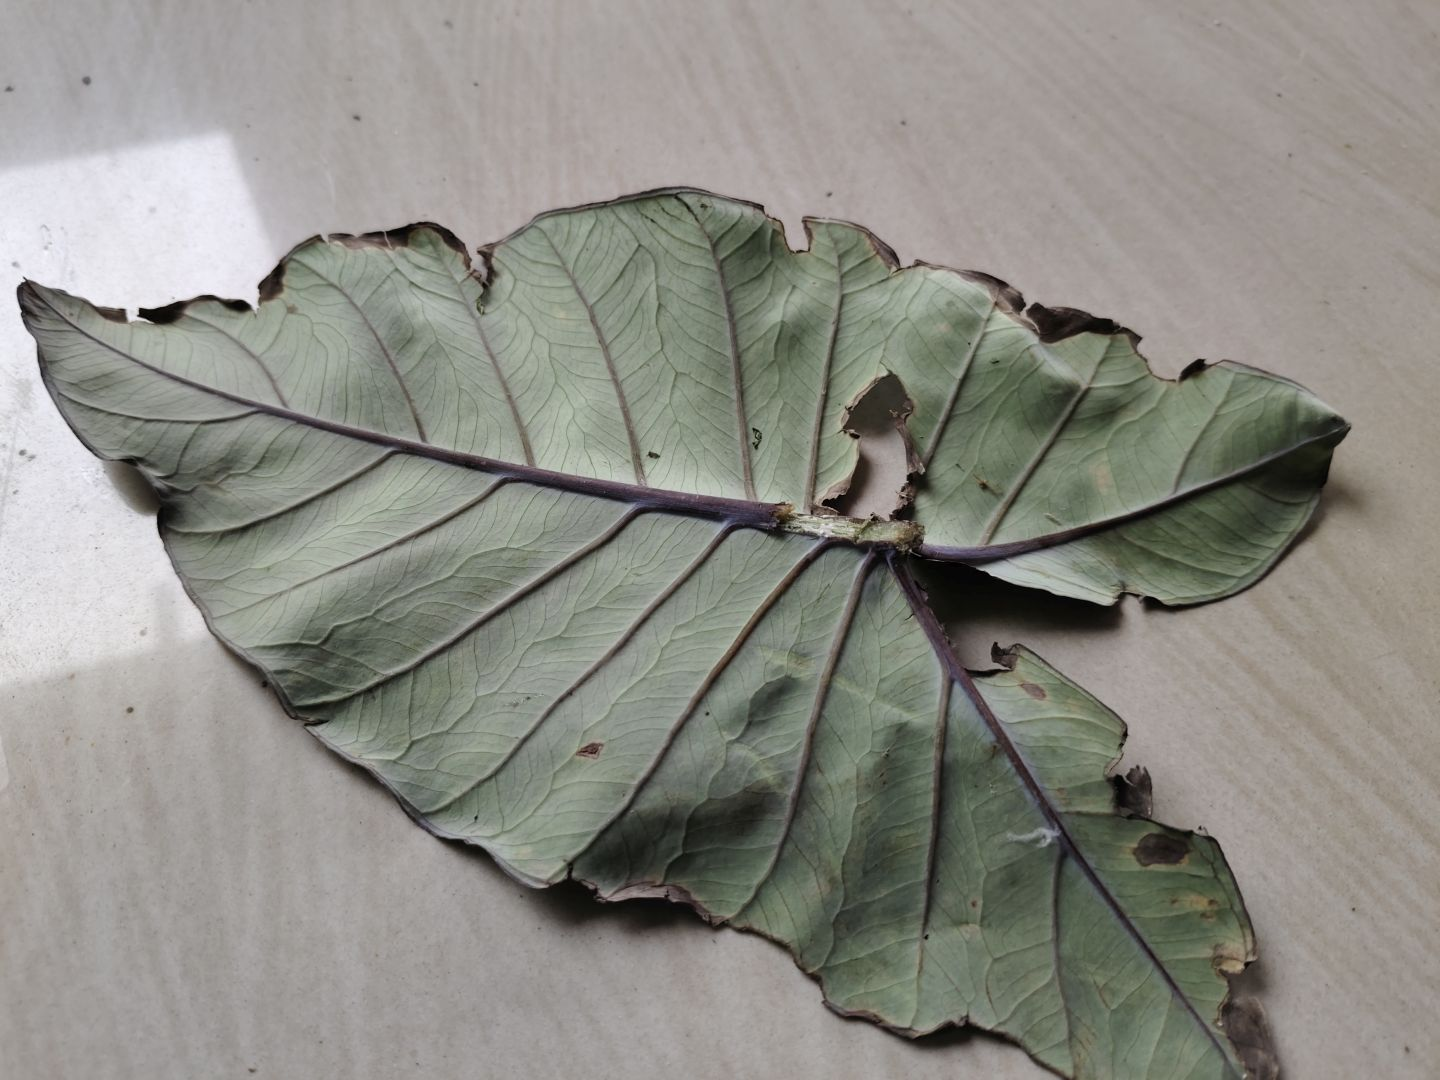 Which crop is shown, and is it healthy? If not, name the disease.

taro, leaf blight
